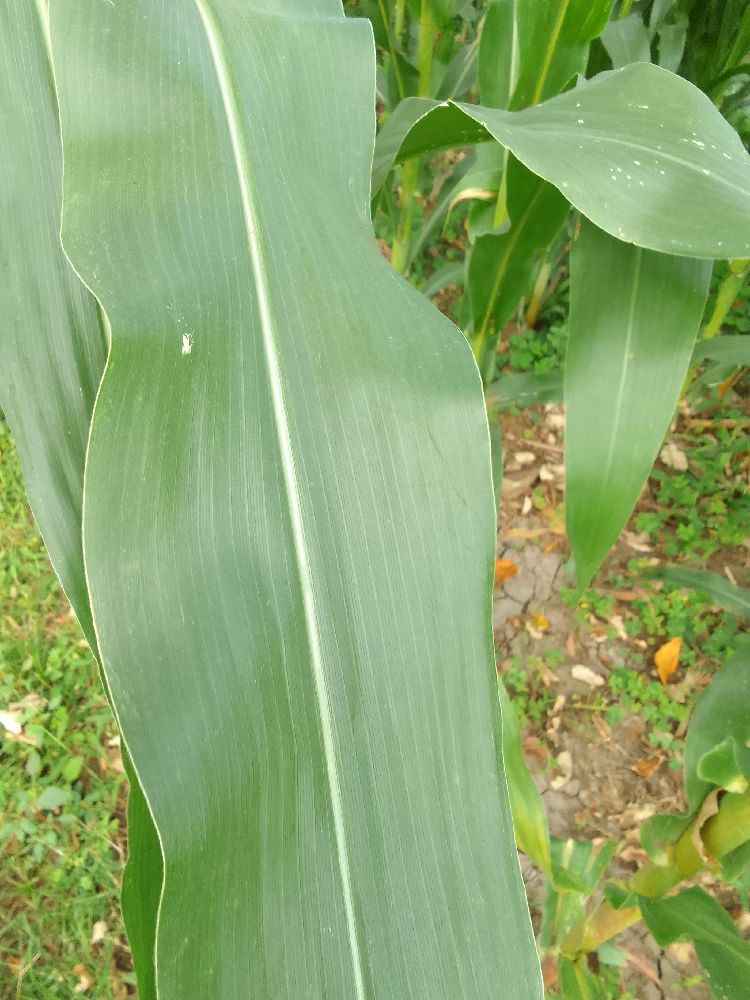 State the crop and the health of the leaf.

maize, healthy
